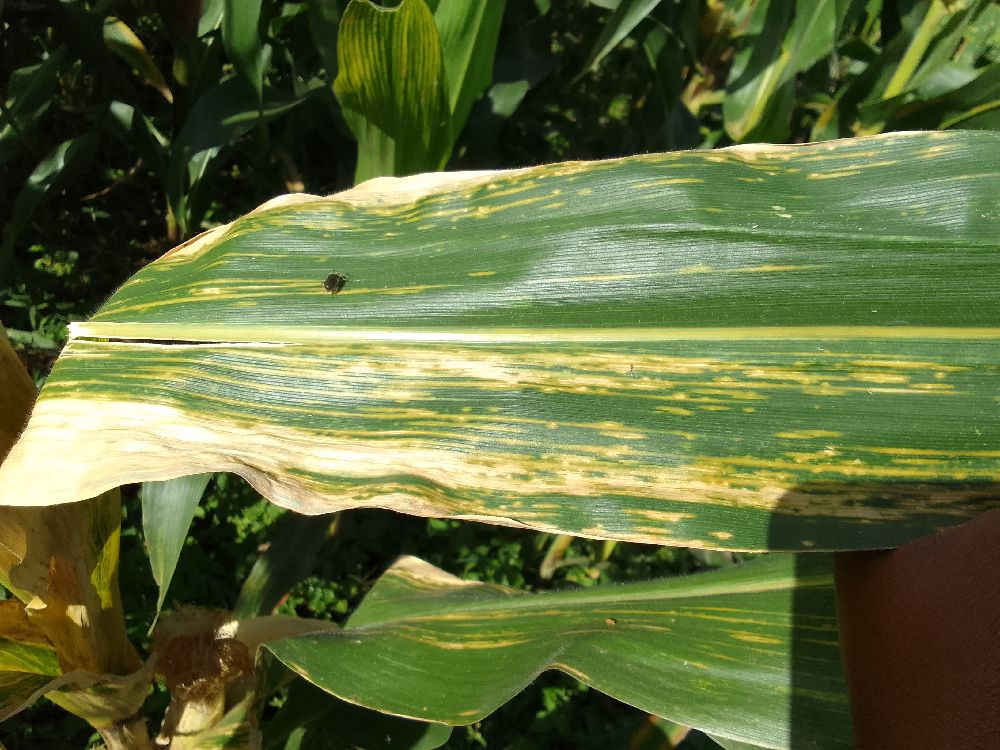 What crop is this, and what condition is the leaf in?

maize, maize lethal necrosis
